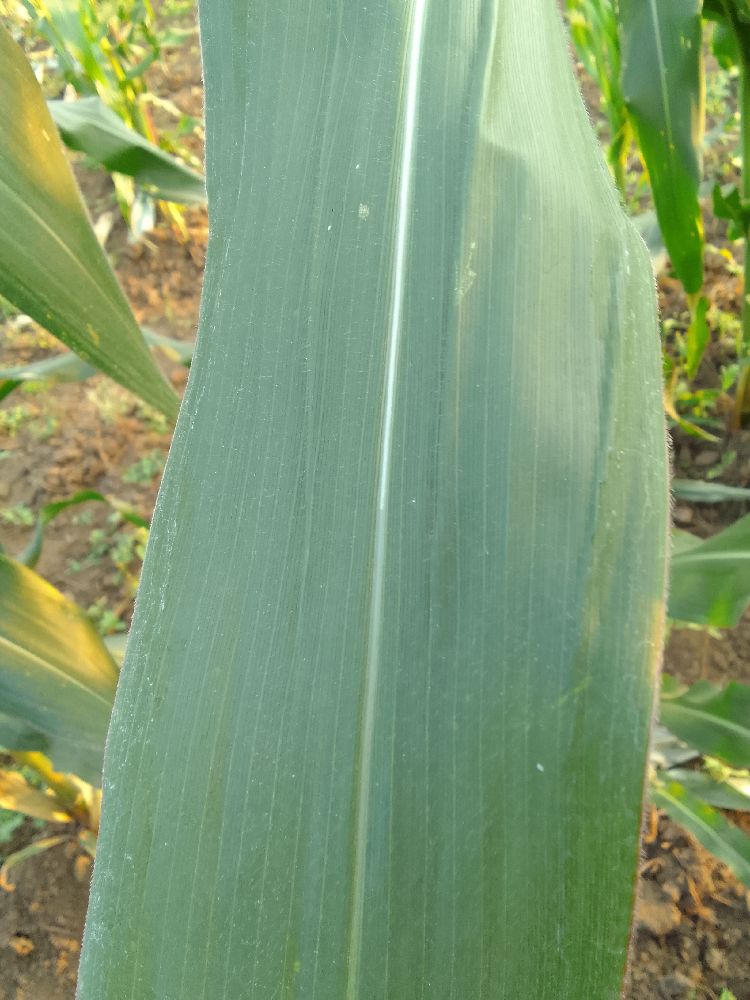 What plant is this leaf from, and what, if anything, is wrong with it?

maize, healthy
